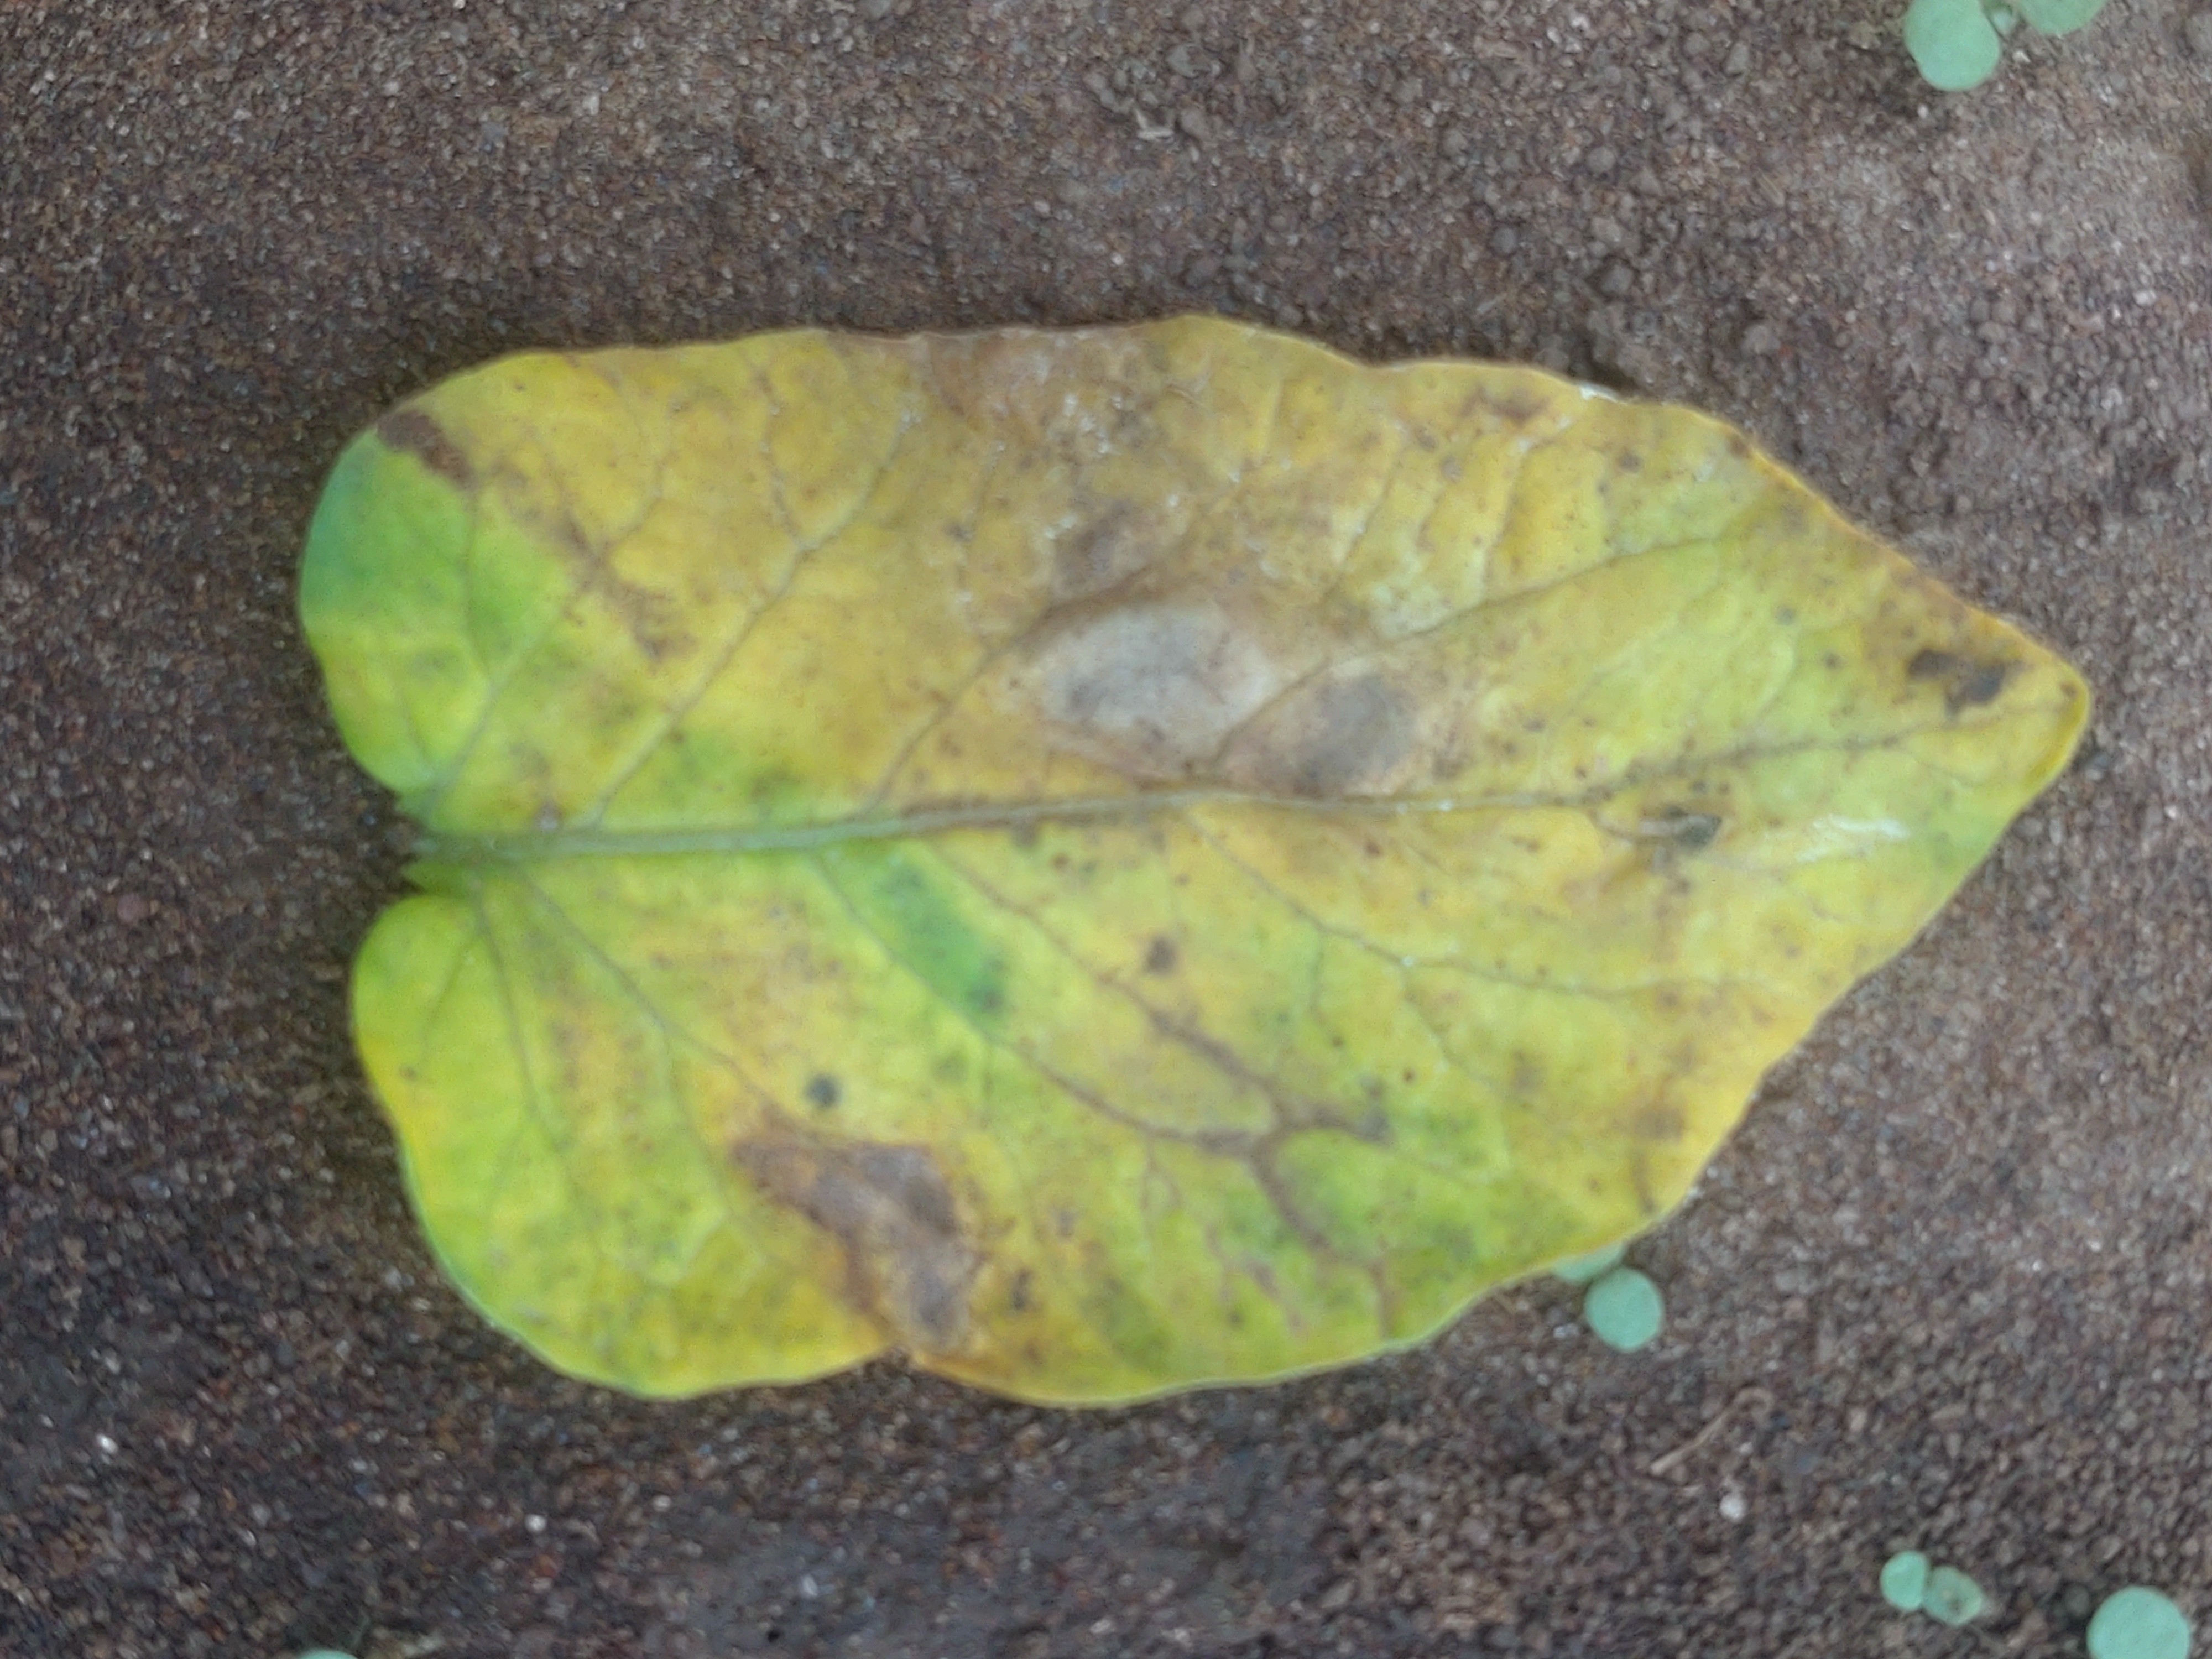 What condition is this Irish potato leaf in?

late blight
